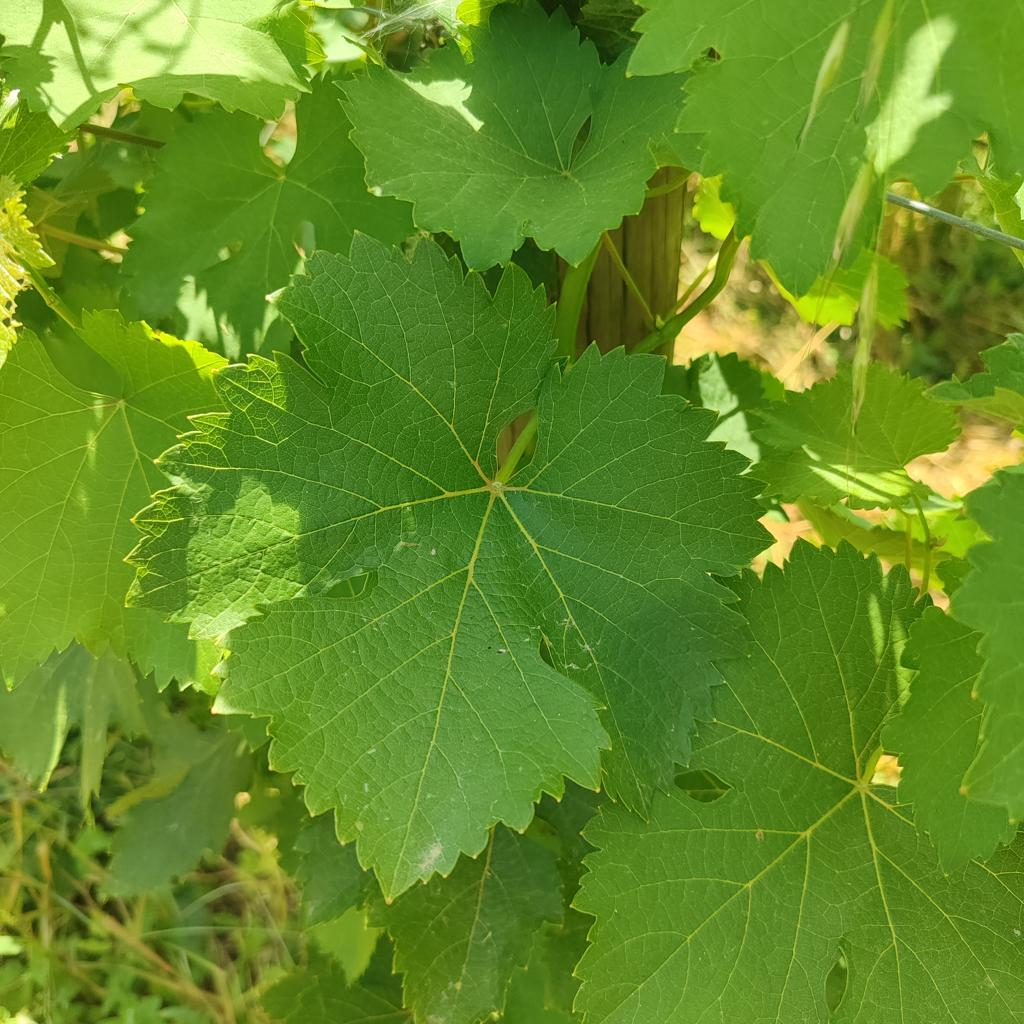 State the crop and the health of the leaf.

grapevine, healthy
